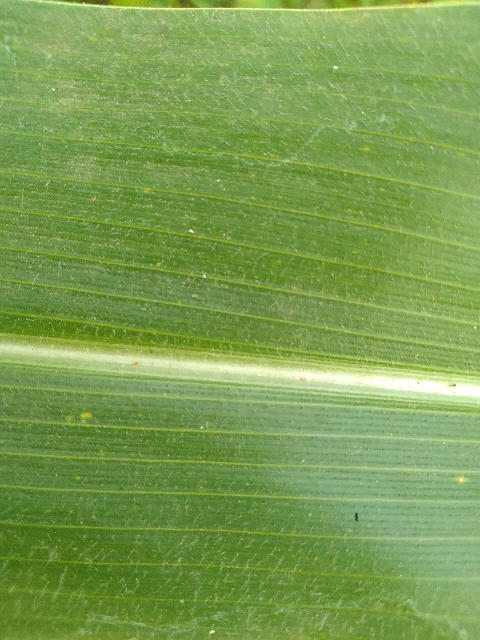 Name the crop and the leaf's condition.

maize, healthy
